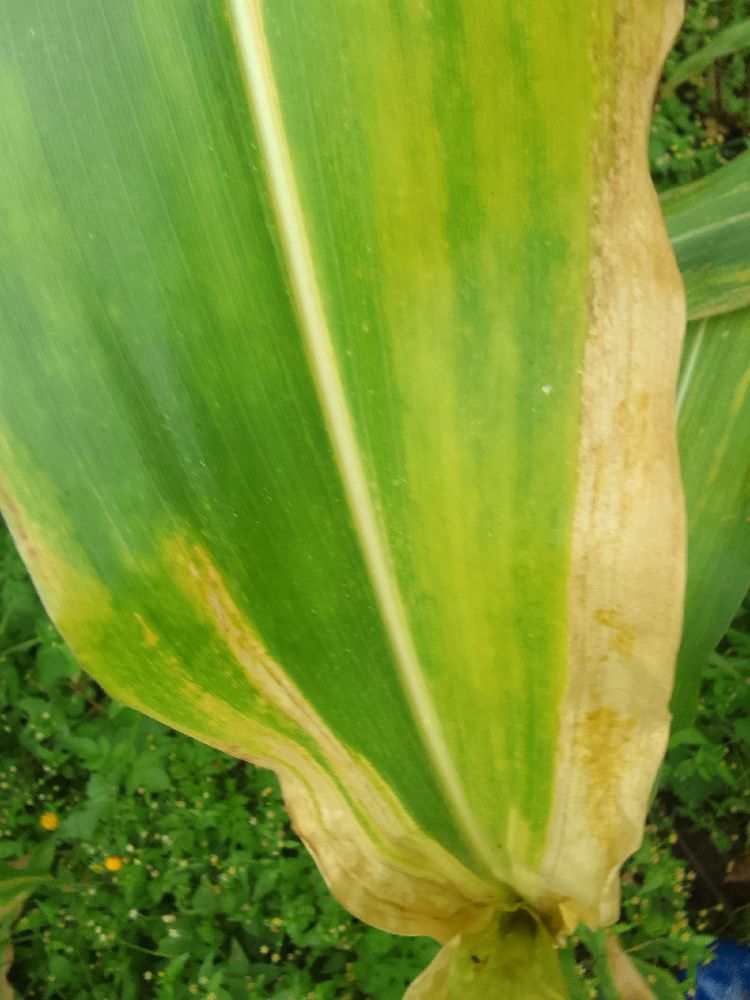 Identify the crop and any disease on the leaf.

maize, maize lethal necrosis
